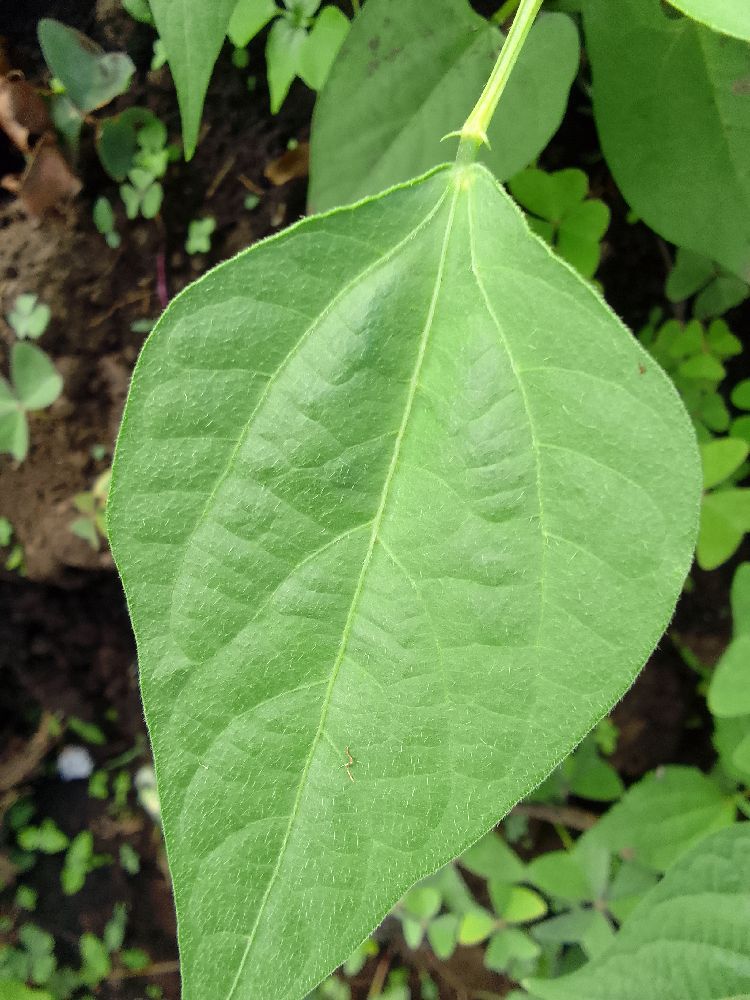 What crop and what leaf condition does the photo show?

common bean, healthy
